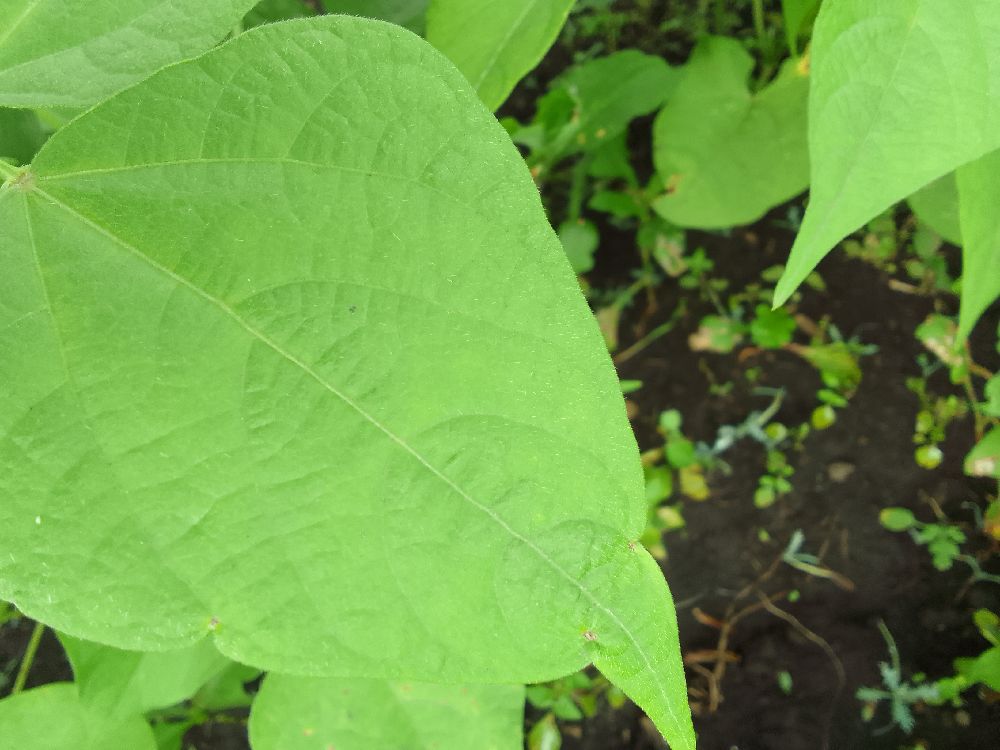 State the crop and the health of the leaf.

common bean, healthy
